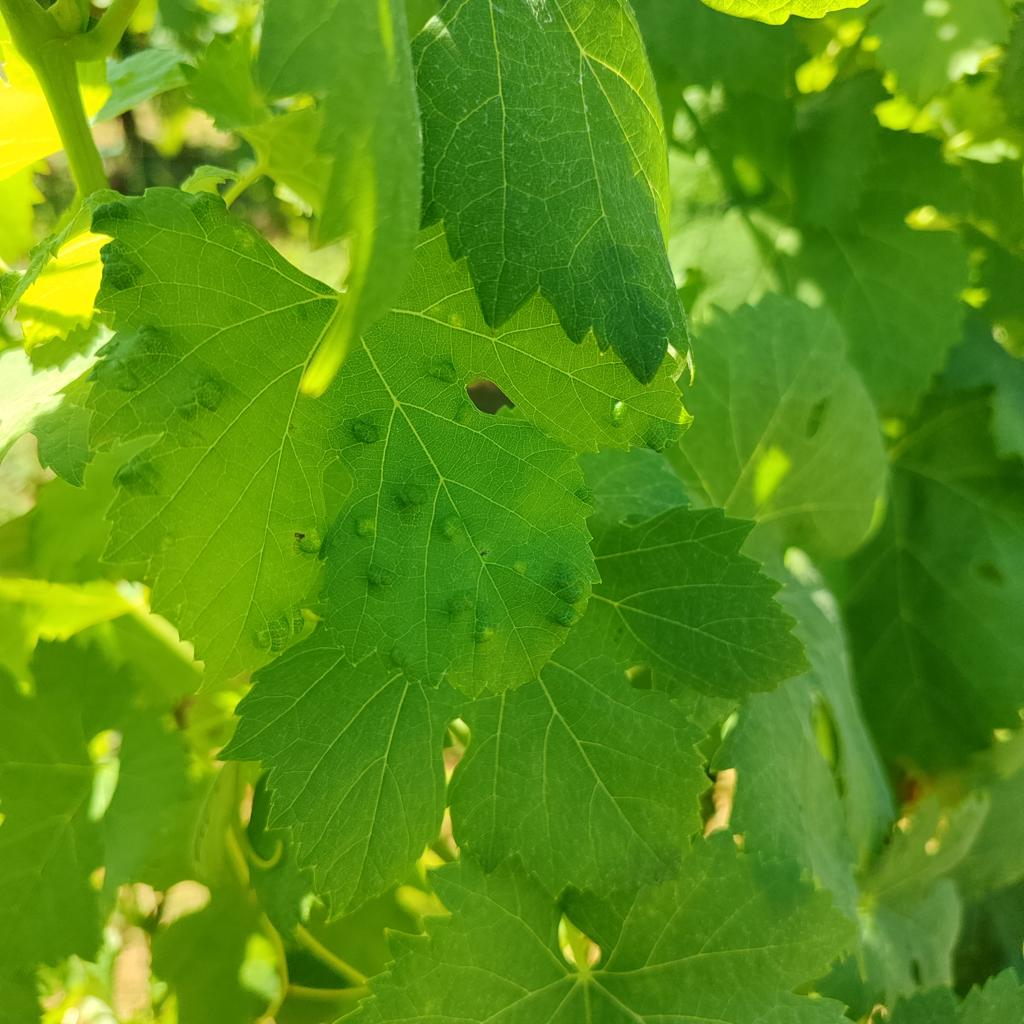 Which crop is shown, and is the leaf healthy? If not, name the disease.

grapevine, erineum mite
